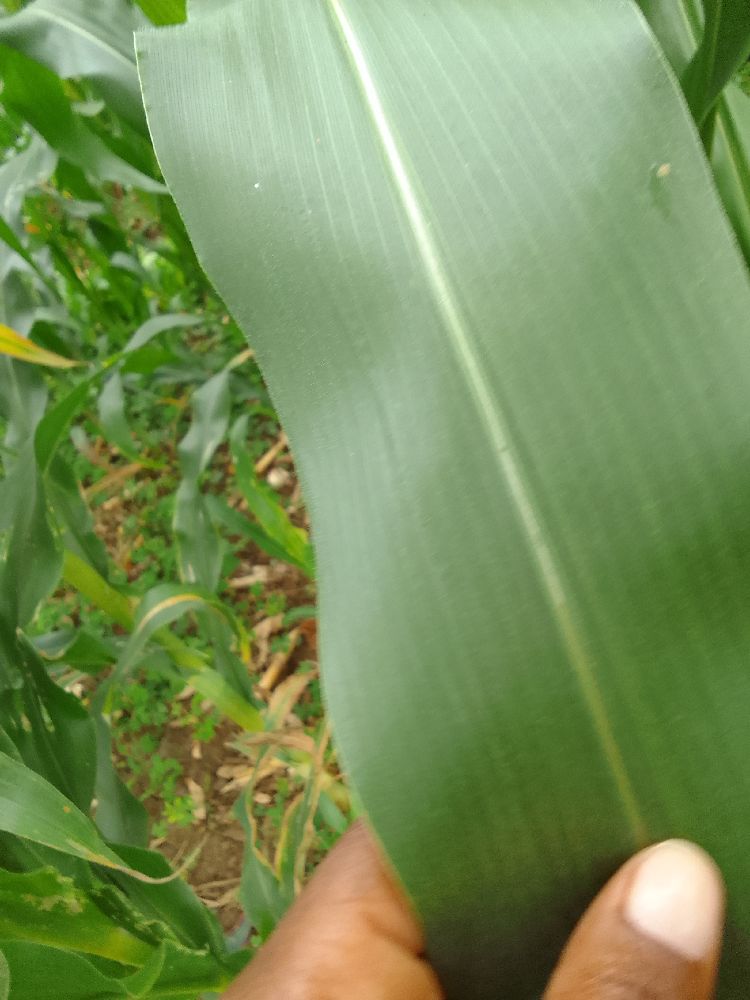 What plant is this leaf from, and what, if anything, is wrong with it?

maize, healthy
